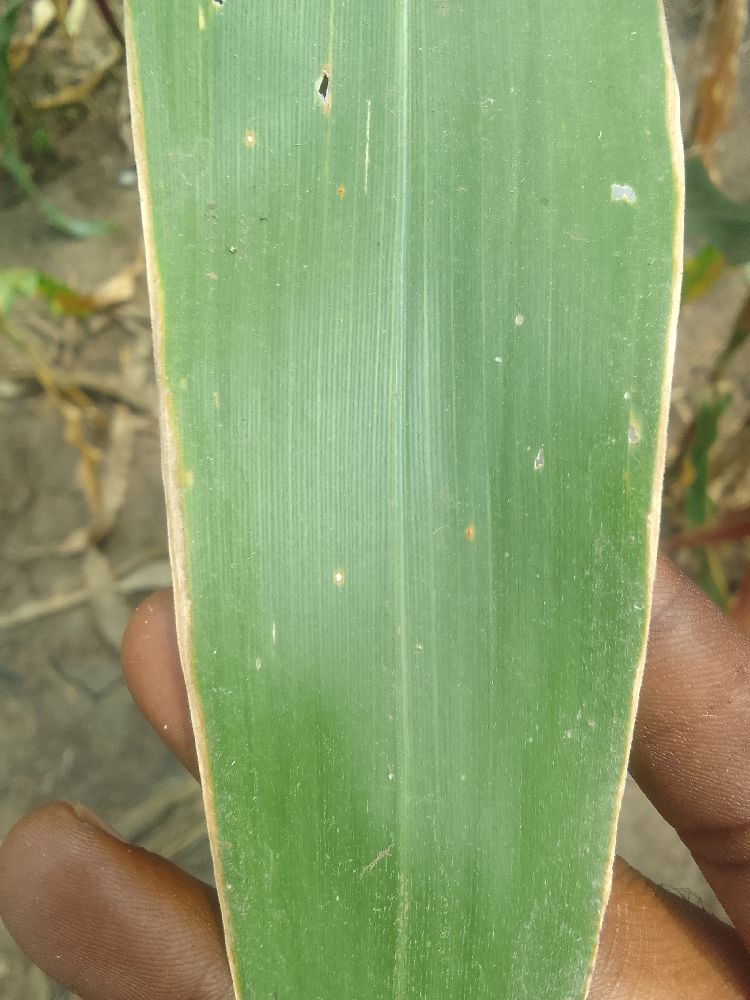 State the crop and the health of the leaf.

maize, healthy
